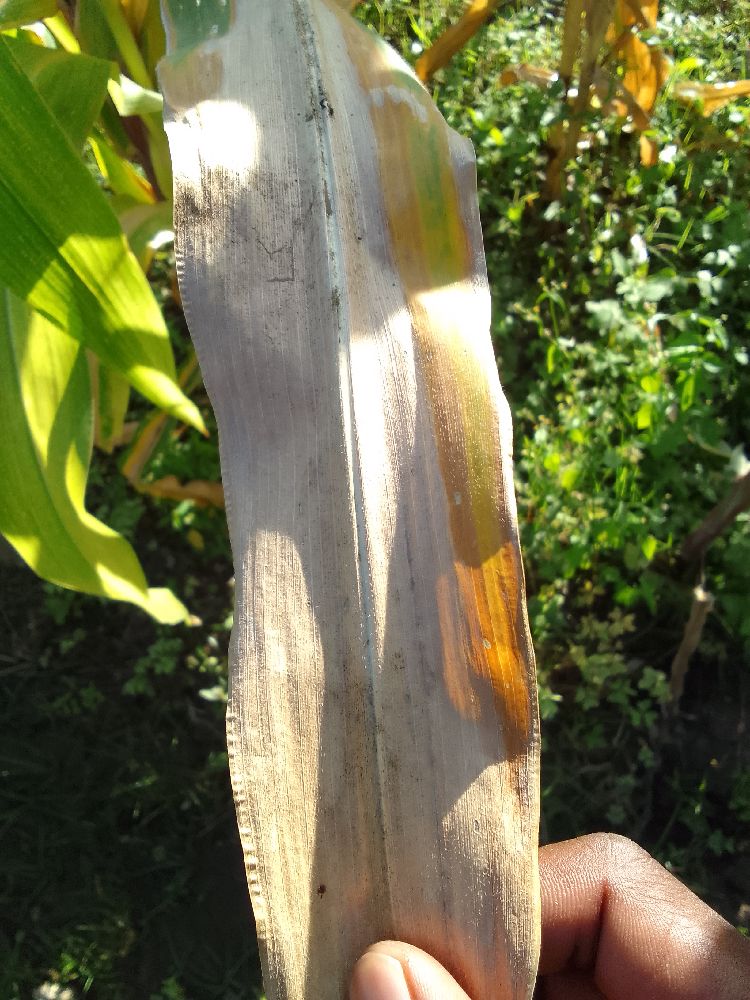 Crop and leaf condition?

maize, maize lethal necrosis
